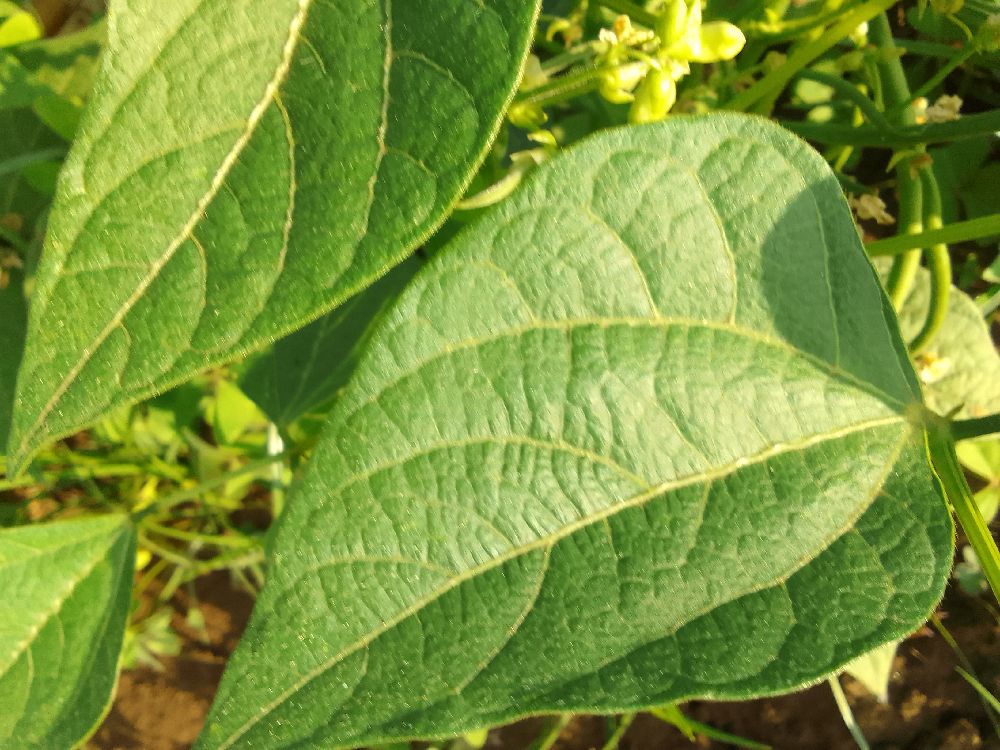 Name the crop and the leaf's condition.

common bean, healthy
